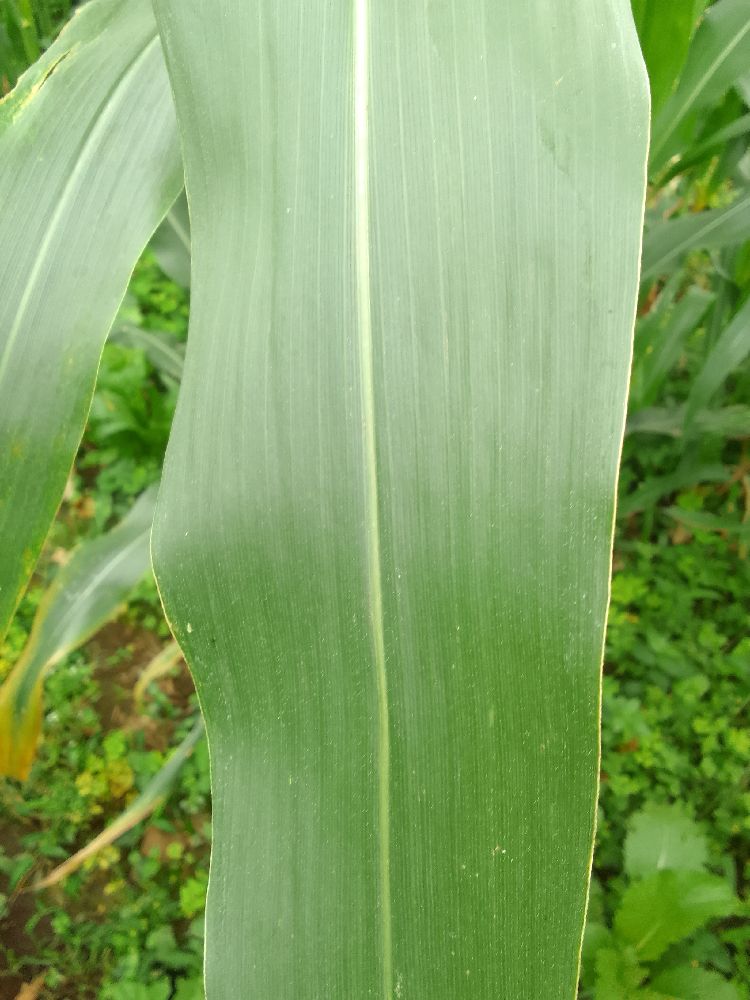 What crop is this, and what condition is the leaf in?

maize, healthy
